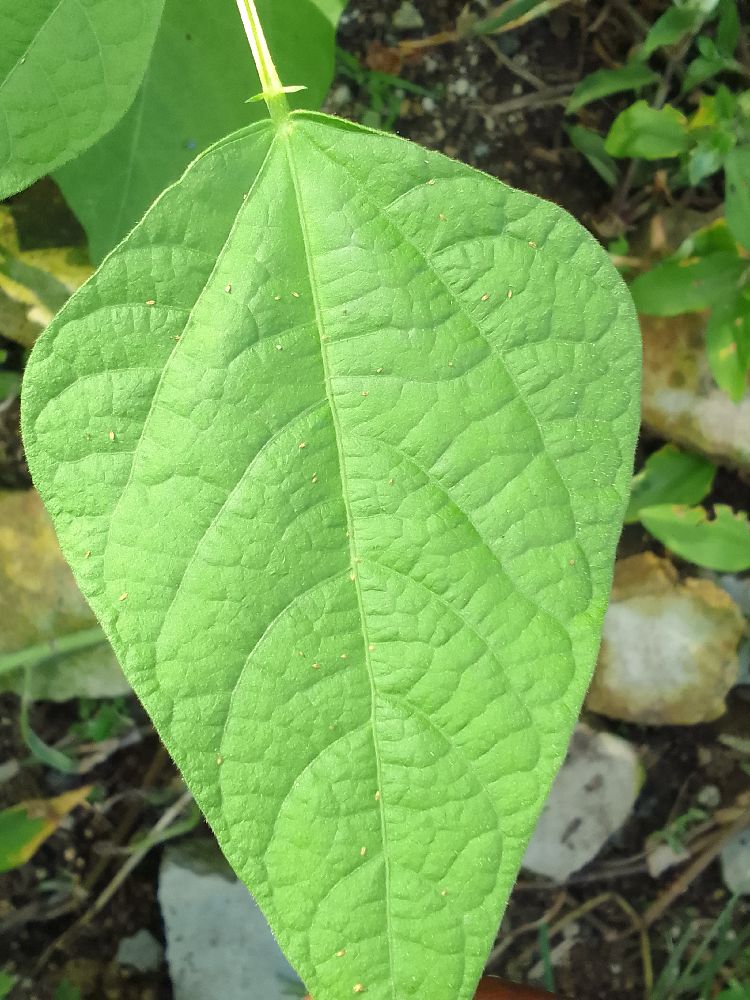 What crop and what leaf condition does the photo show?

common bean, healthy
